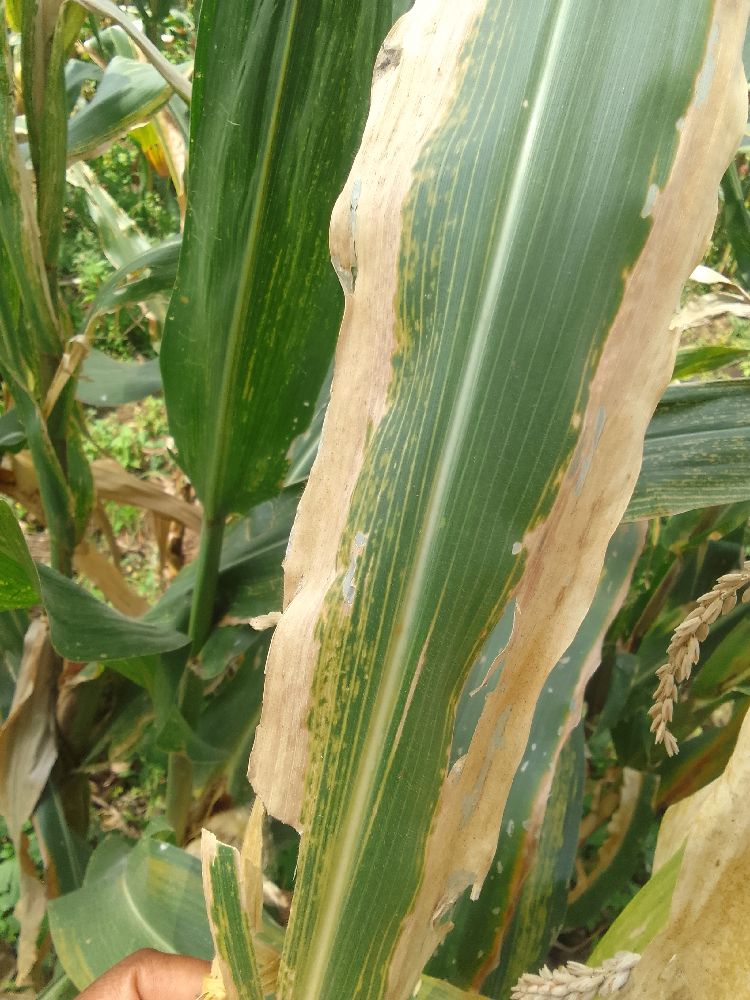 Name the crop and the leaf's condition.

maize, maize lethal necrosis
